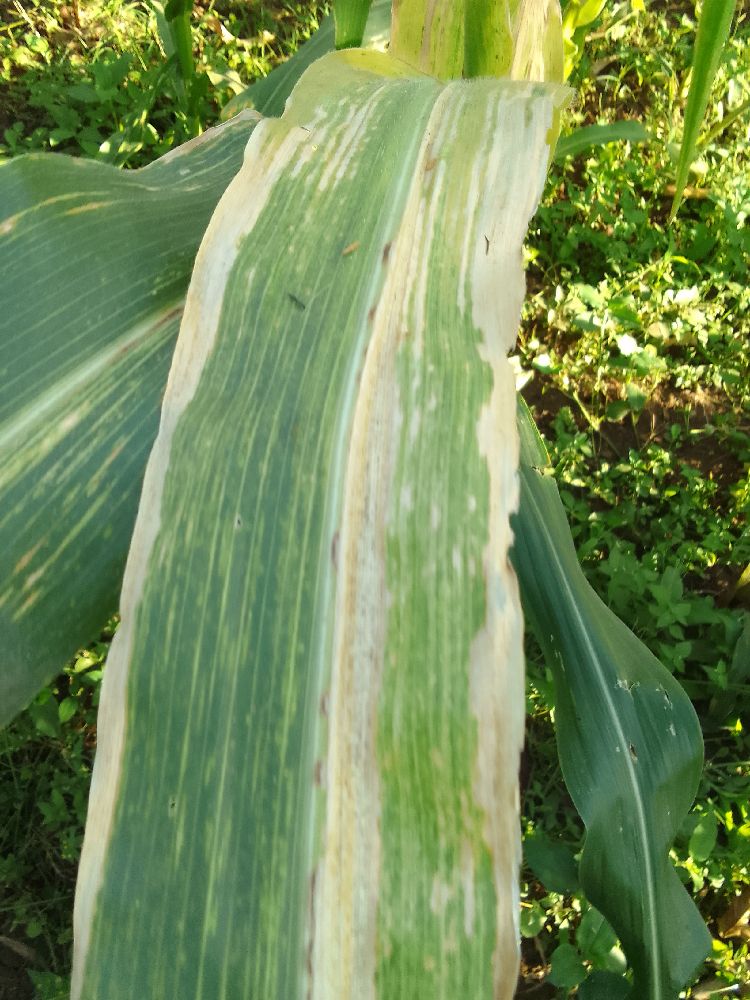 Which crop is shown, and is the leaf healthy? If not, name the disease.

maize, maize lethal necrosis
